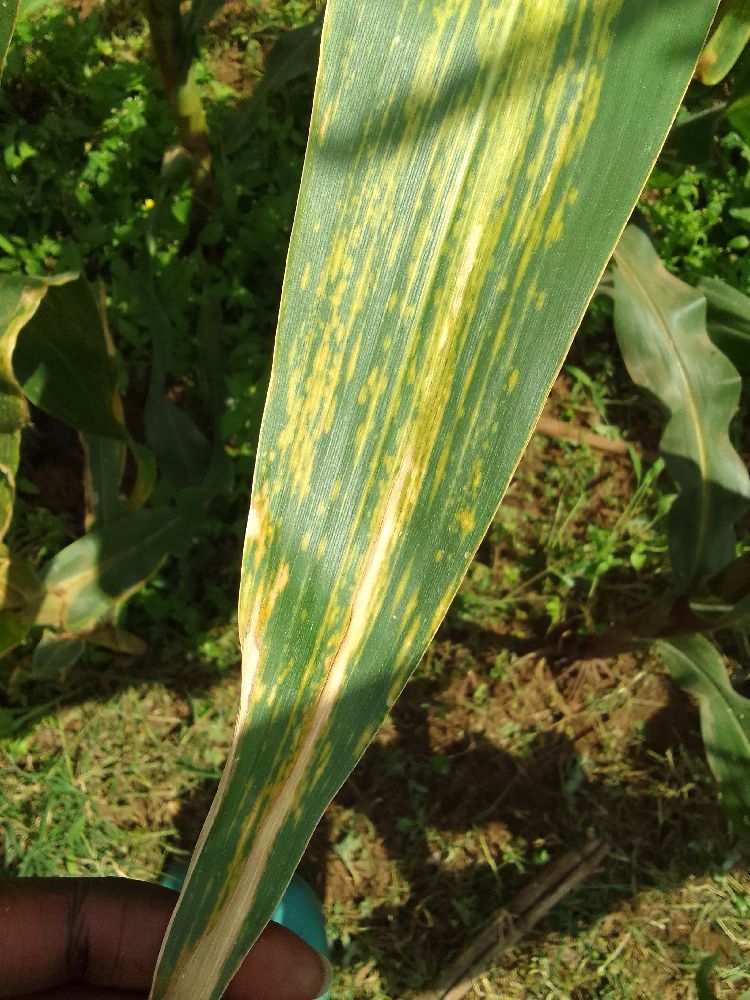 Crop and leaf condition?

maize, maize lethal necrosis
